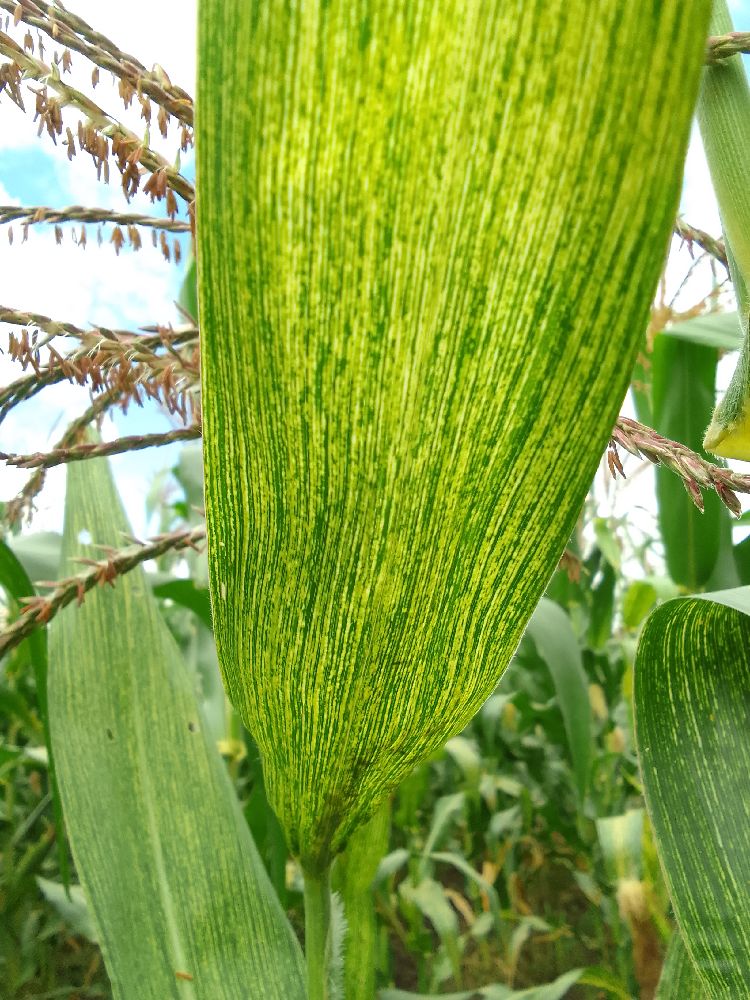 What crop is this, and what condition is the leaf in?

maize, maize streak virus
